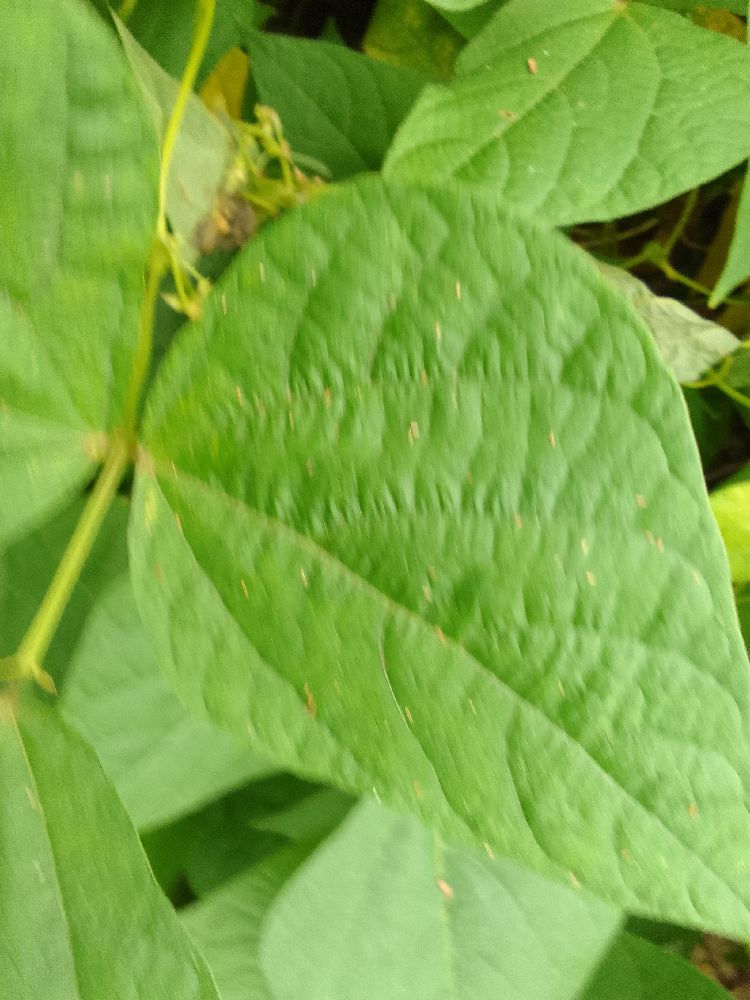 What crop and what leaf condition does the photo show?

common bean, healthy
